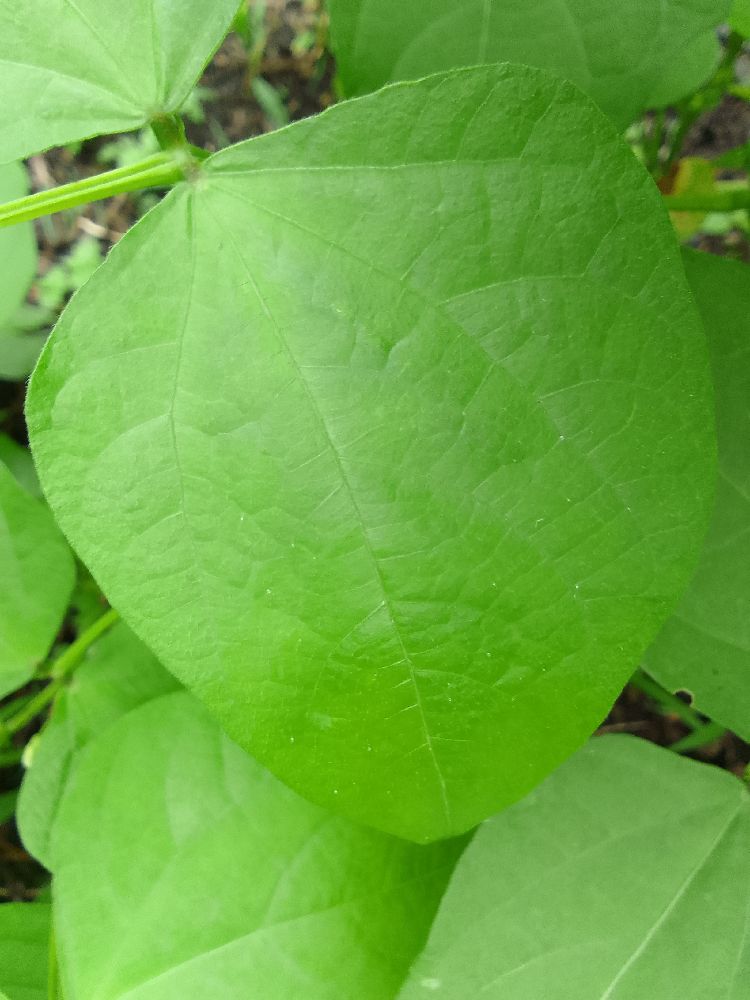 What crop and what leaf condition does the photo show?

common bean, healthy
